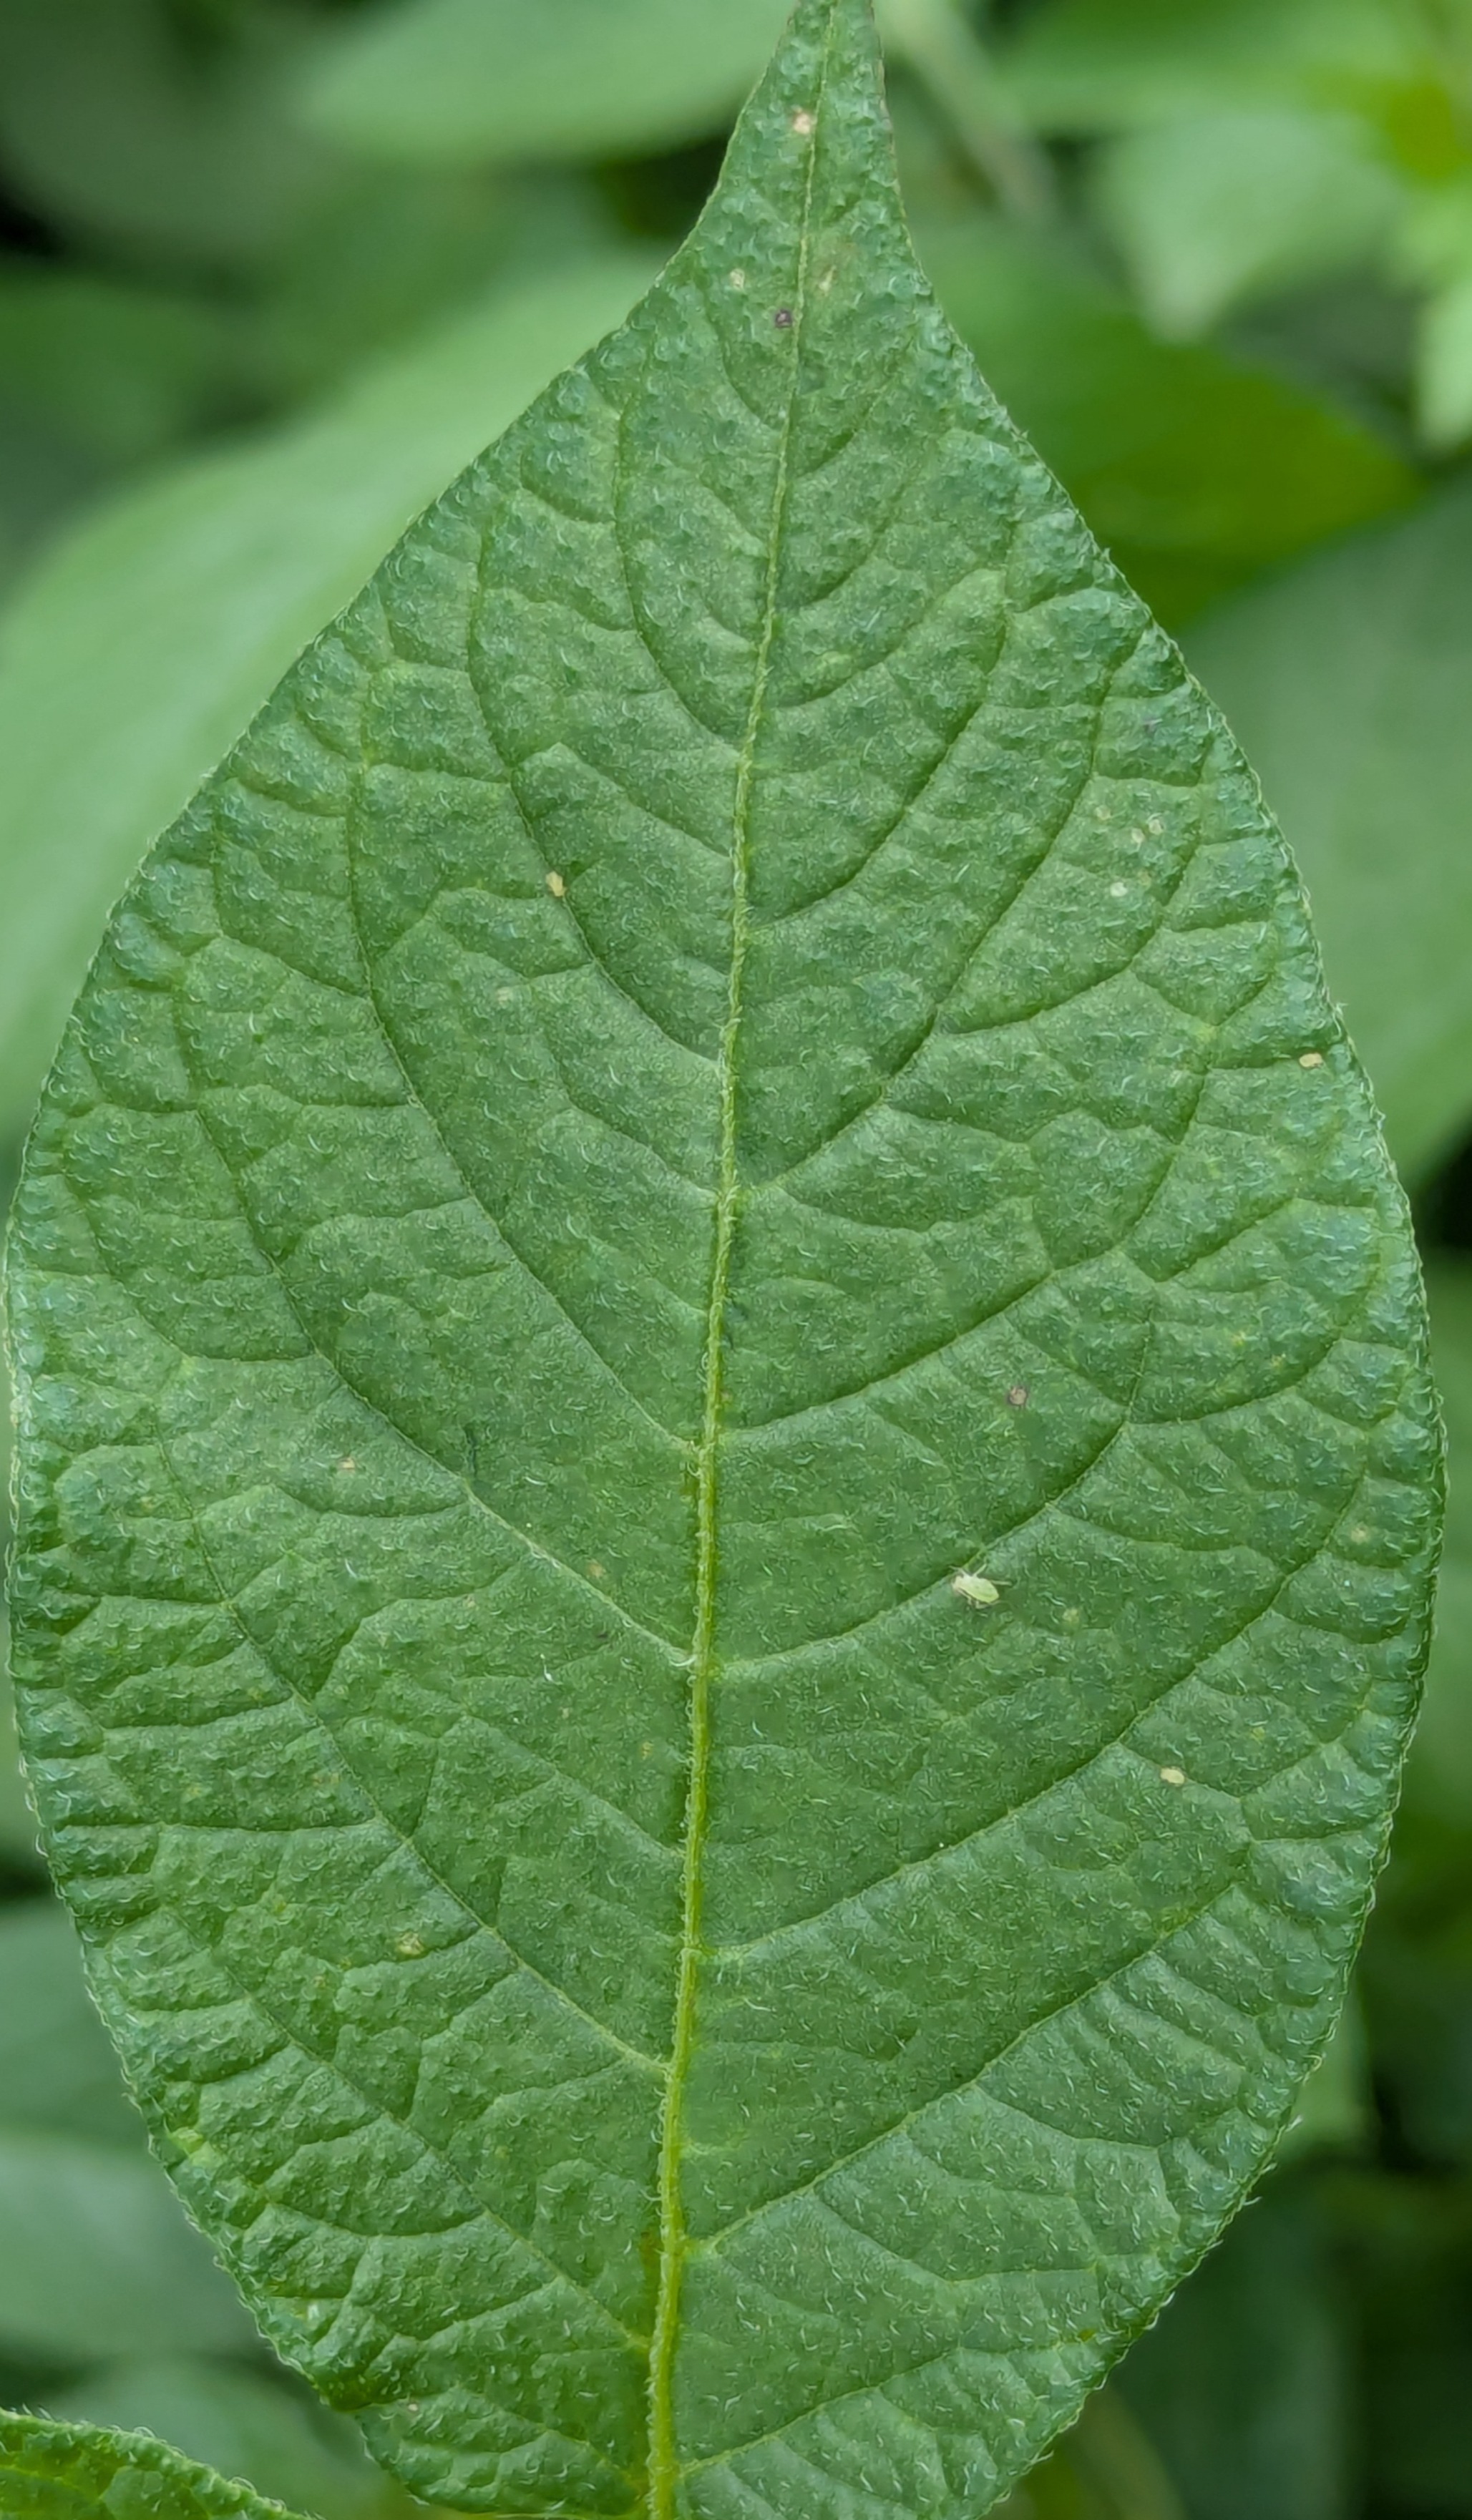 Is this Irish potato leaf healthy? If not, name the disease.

healthy
